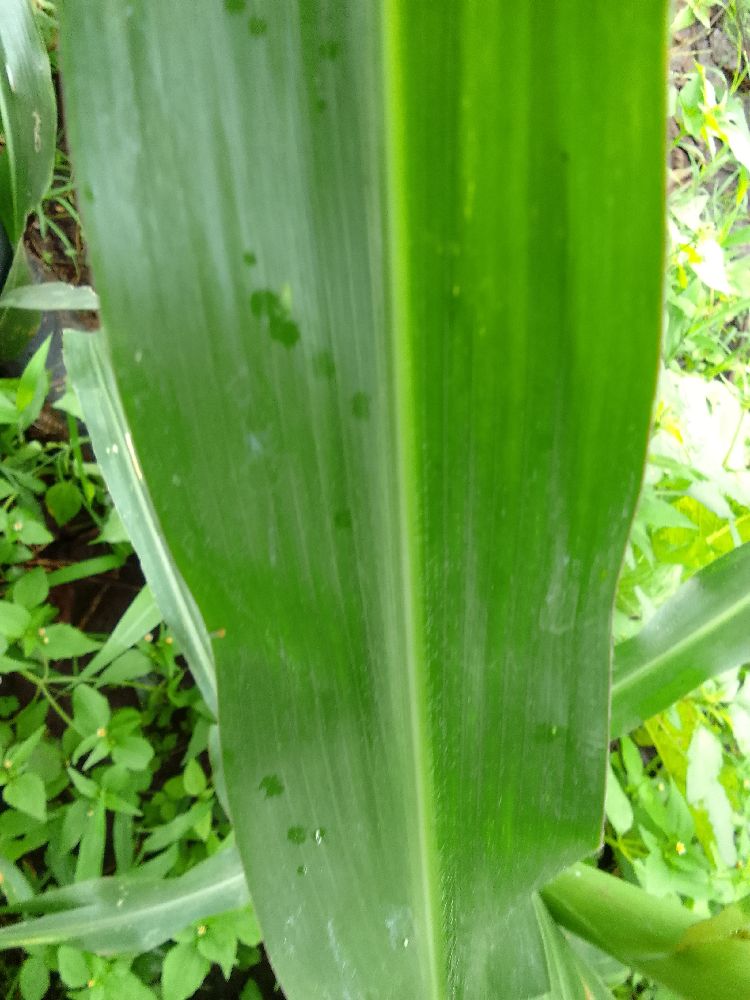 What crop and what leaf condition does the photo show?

maize, healthy
